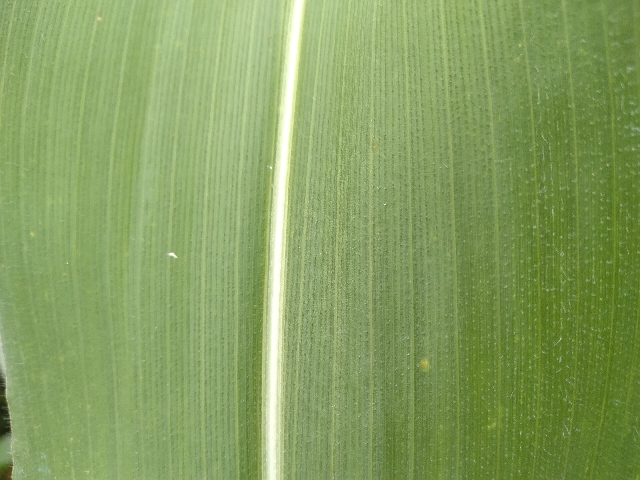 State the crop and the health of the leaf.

maize, healthy
